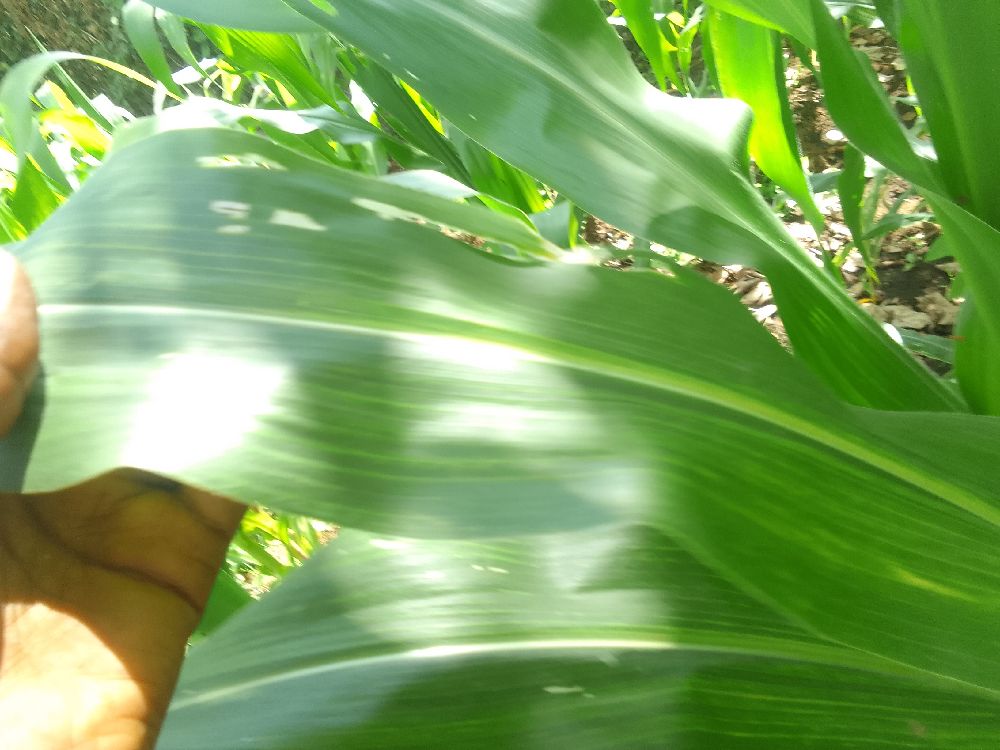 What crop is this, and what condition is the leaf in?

maize, maize lethal necrosis
